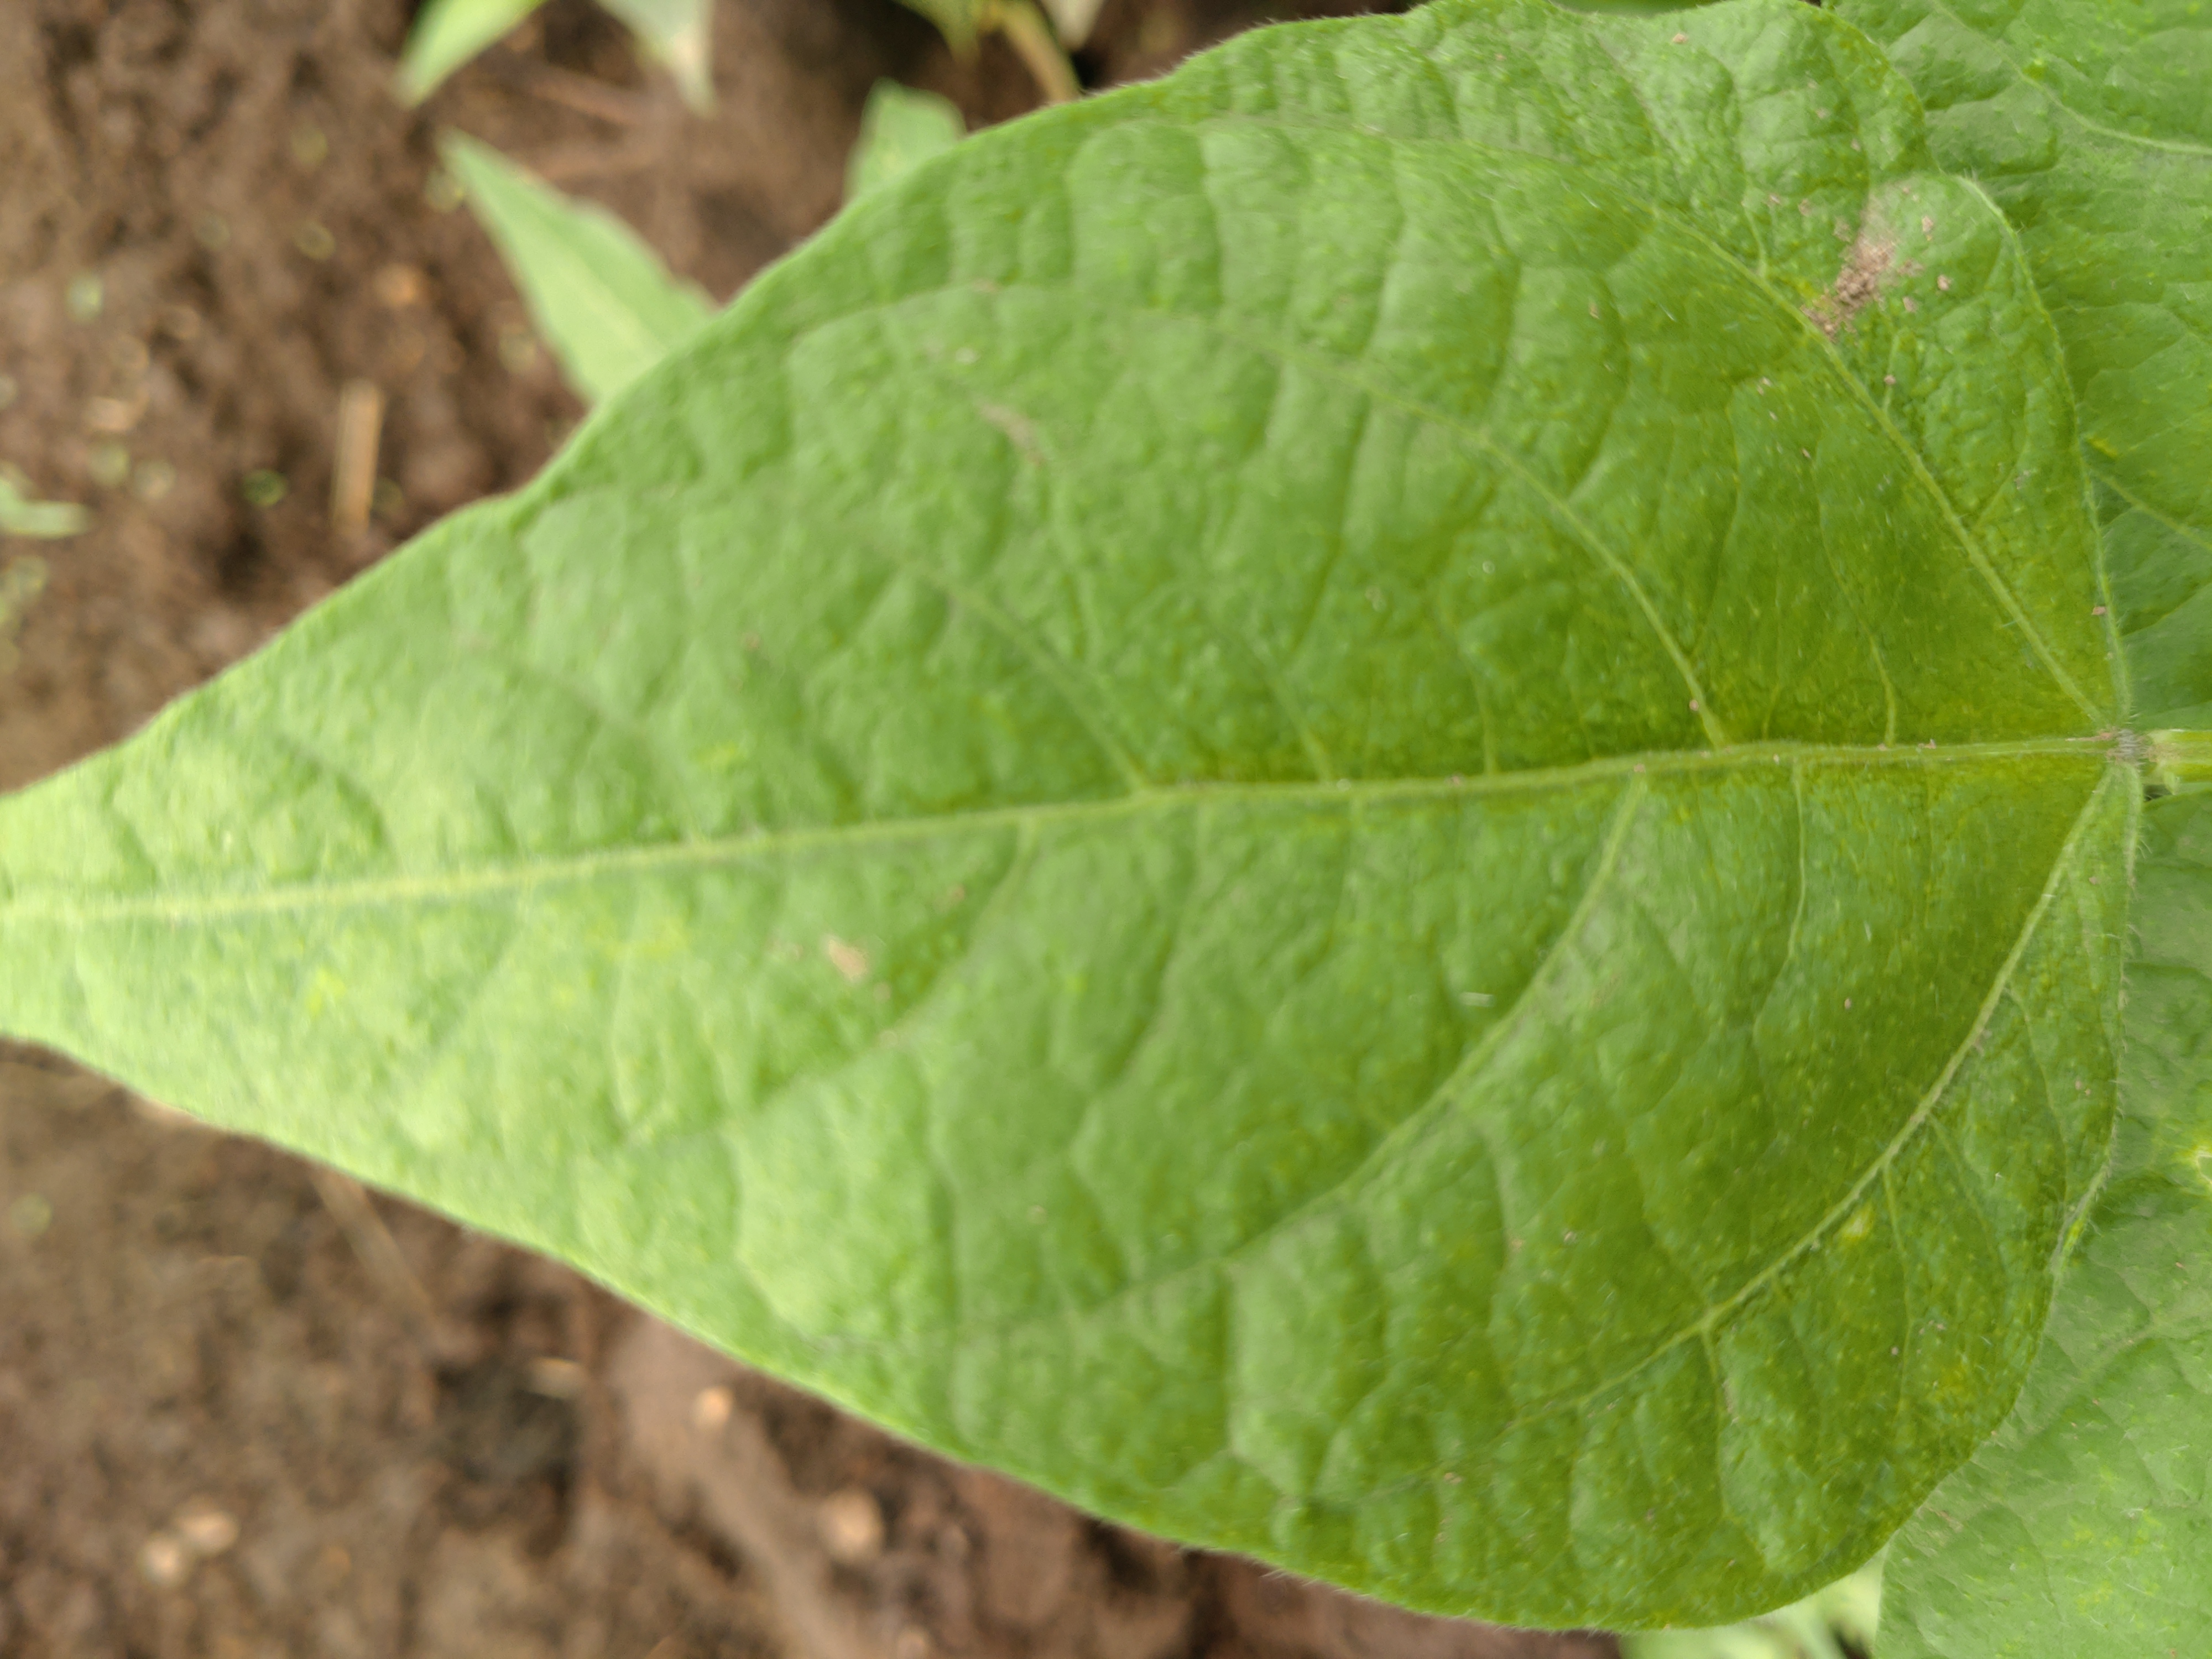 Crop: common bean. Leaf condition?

healthy
